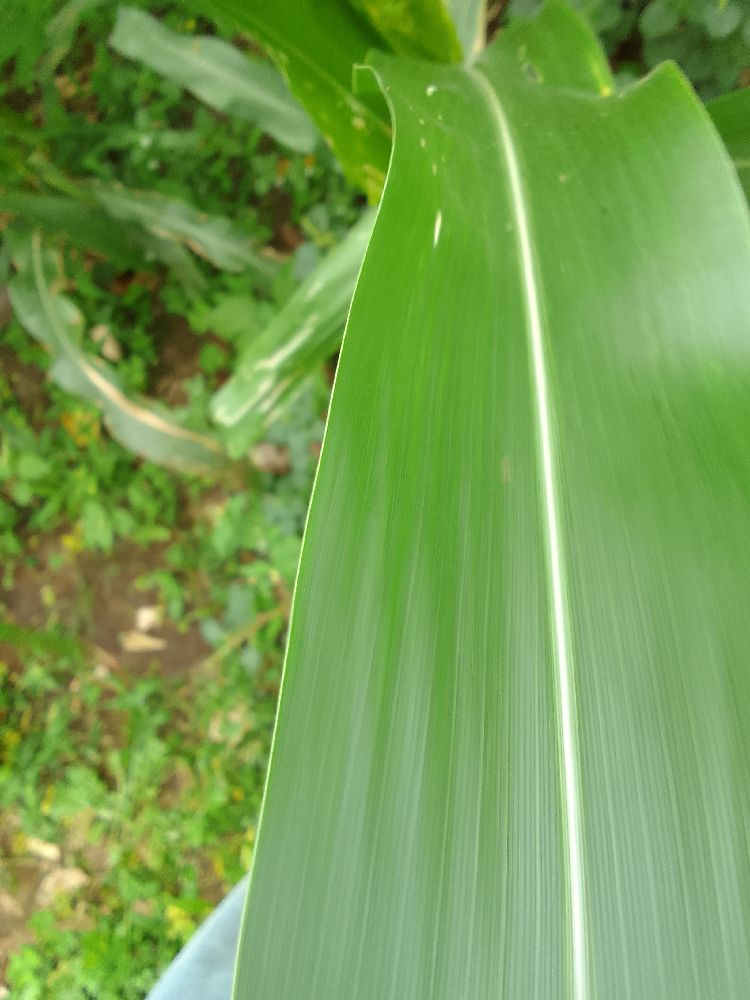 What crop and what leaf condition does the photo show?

maize, healthy
